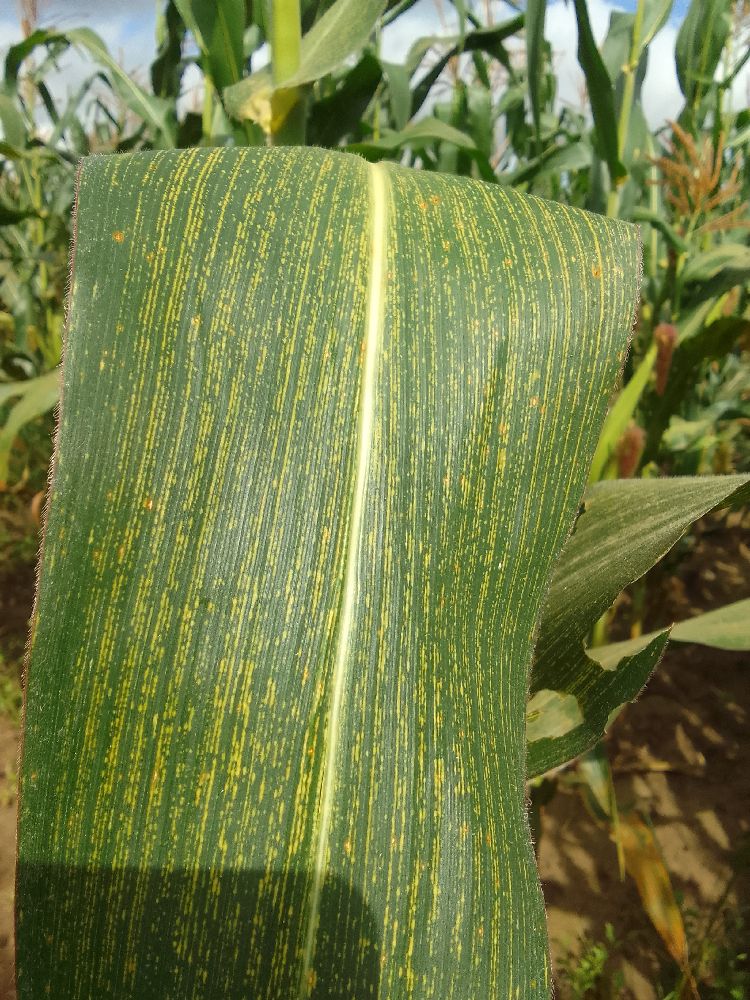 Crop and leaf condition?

maize, maize streak virus
